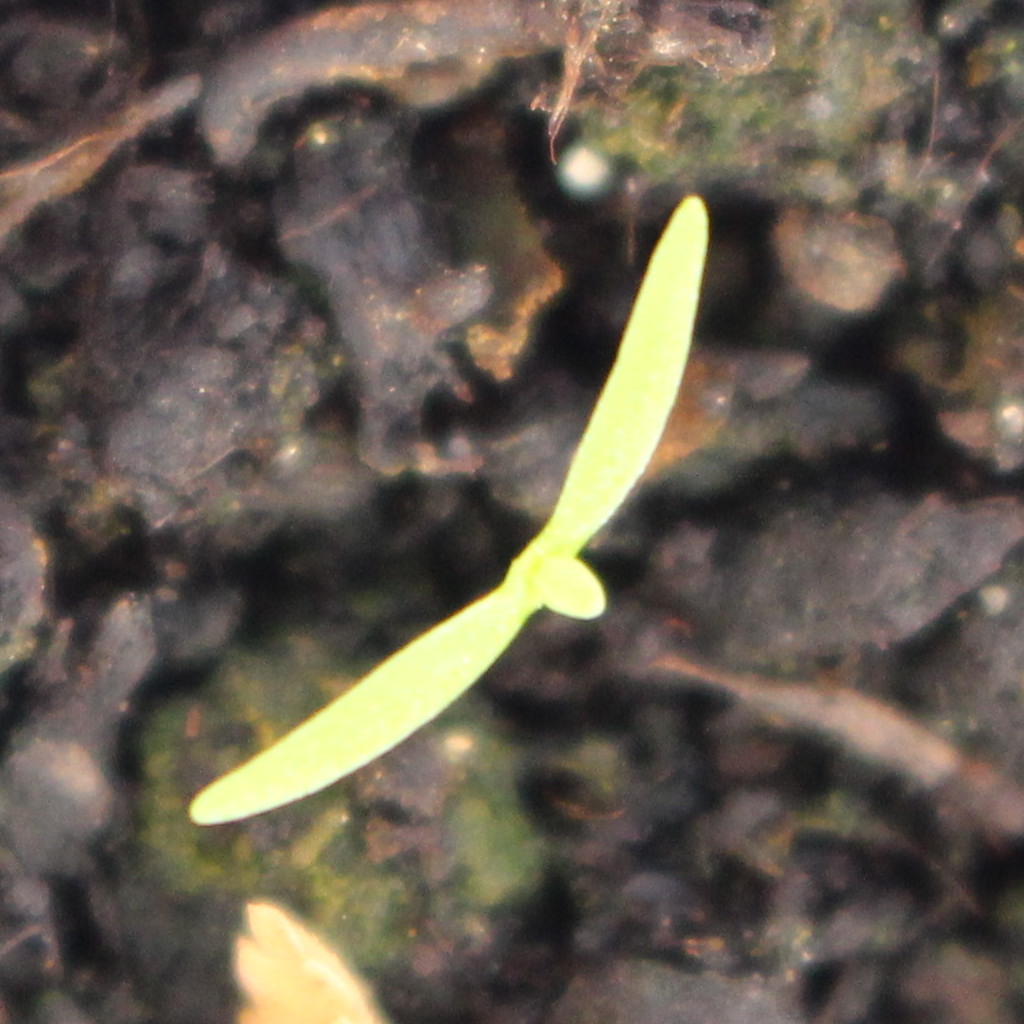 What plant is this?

Papaver rhoeas
